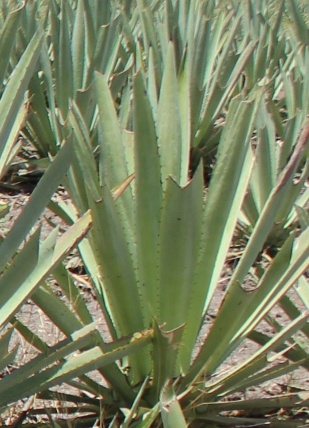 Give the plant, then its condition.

agave, yellow
